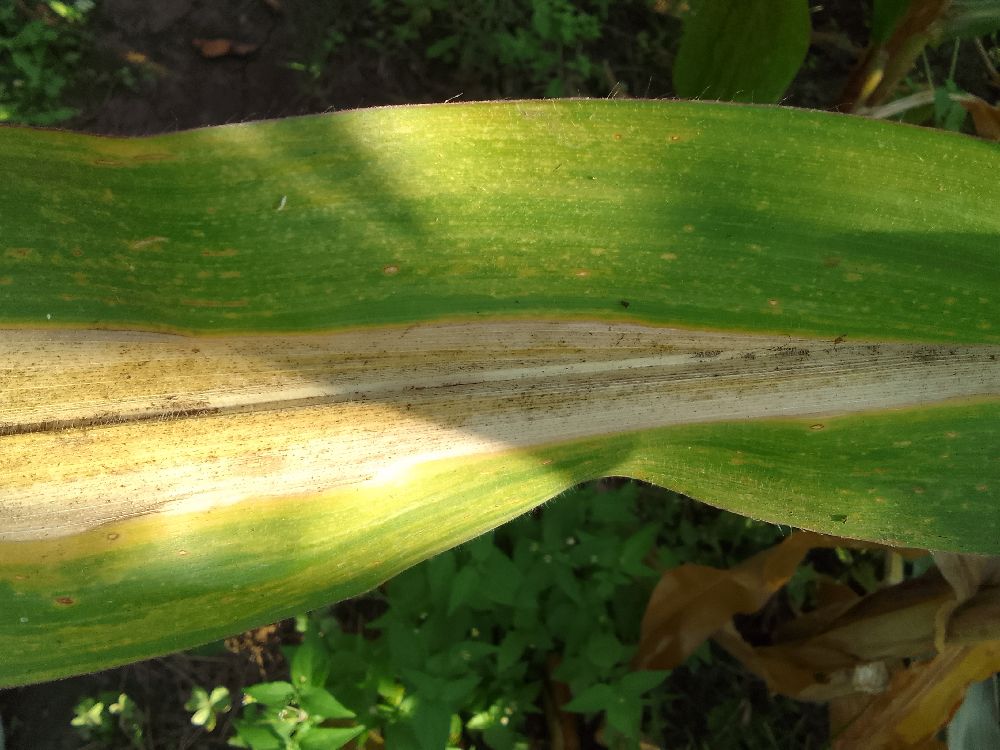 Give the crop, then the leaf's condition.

maize, maize lethal necrosis
